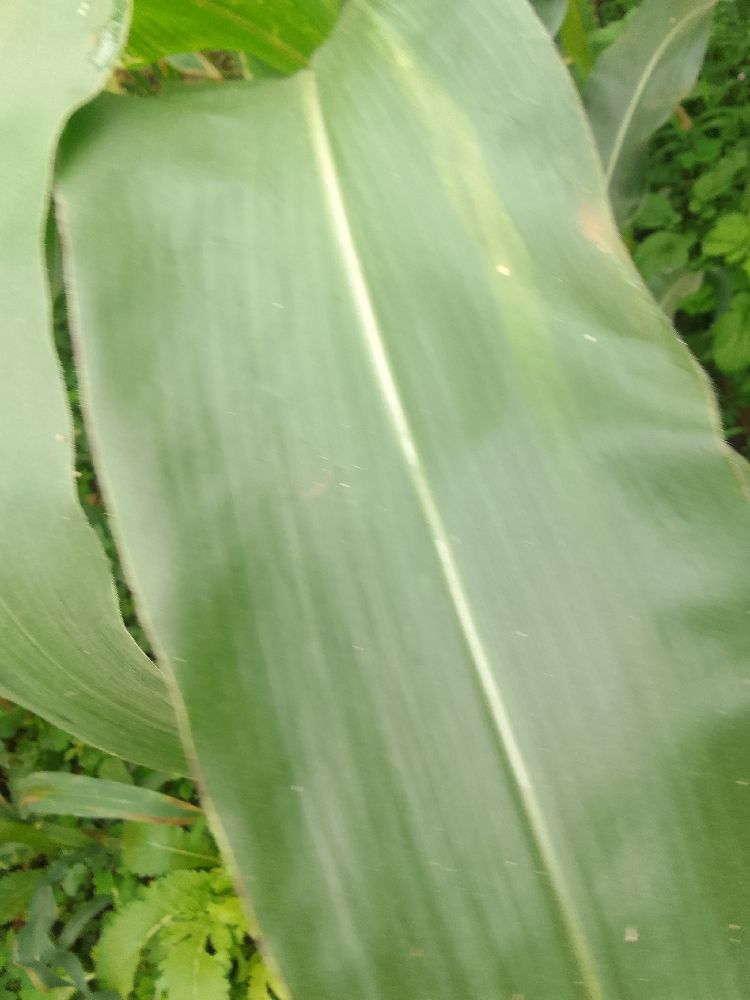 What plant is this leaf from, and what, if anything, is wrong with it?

maize, healthy
